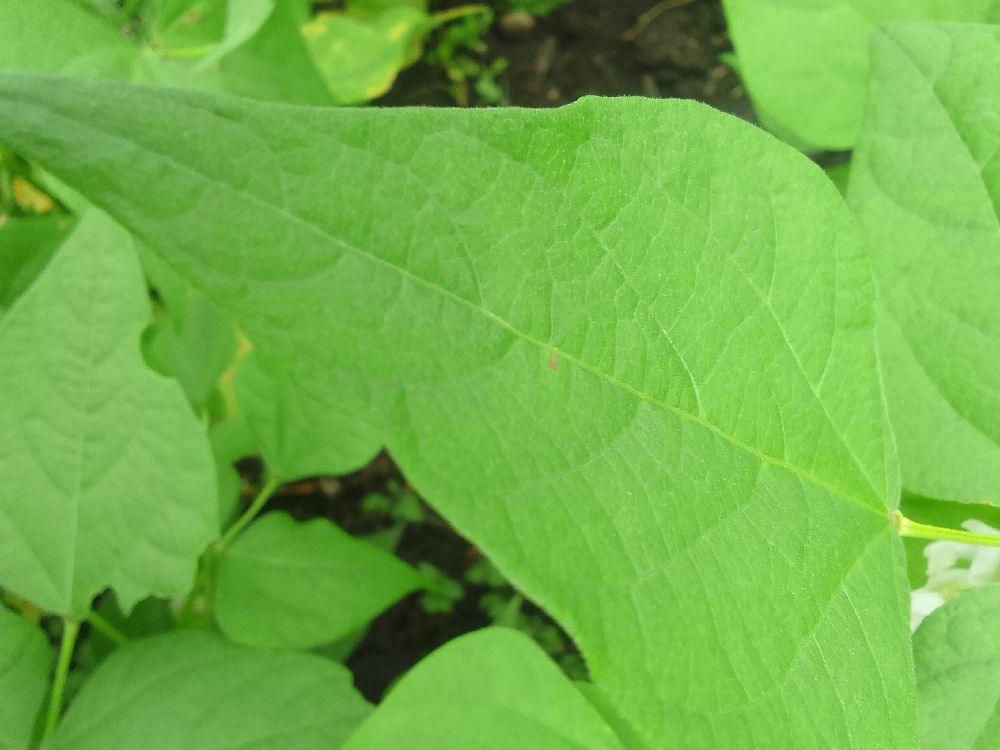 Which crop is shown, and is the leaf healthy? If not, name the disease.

common bean, healthy
